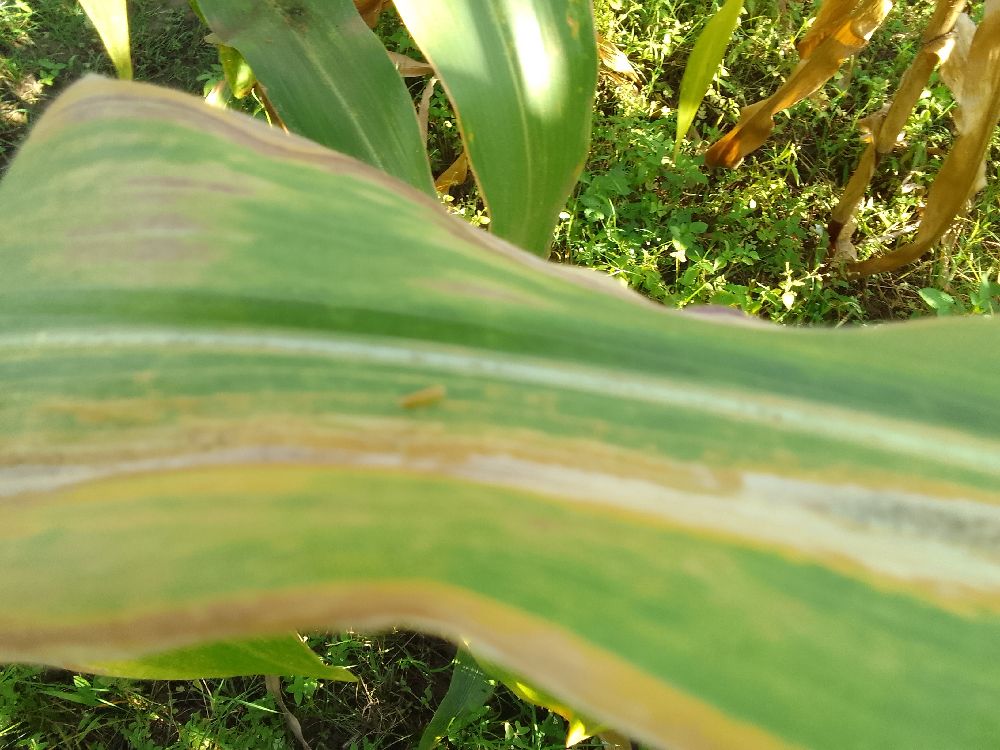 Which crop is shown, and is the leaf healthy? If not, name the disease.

maize, maize lethal necrosis
